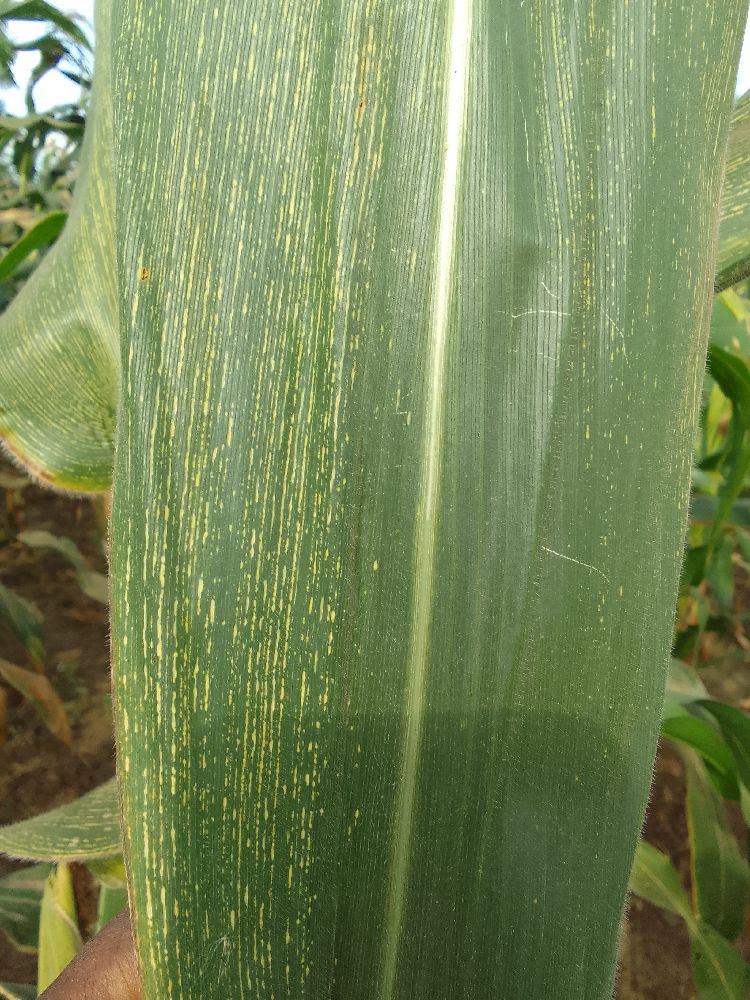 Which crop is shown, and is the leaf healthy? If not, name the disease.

maize, maize streak virus
